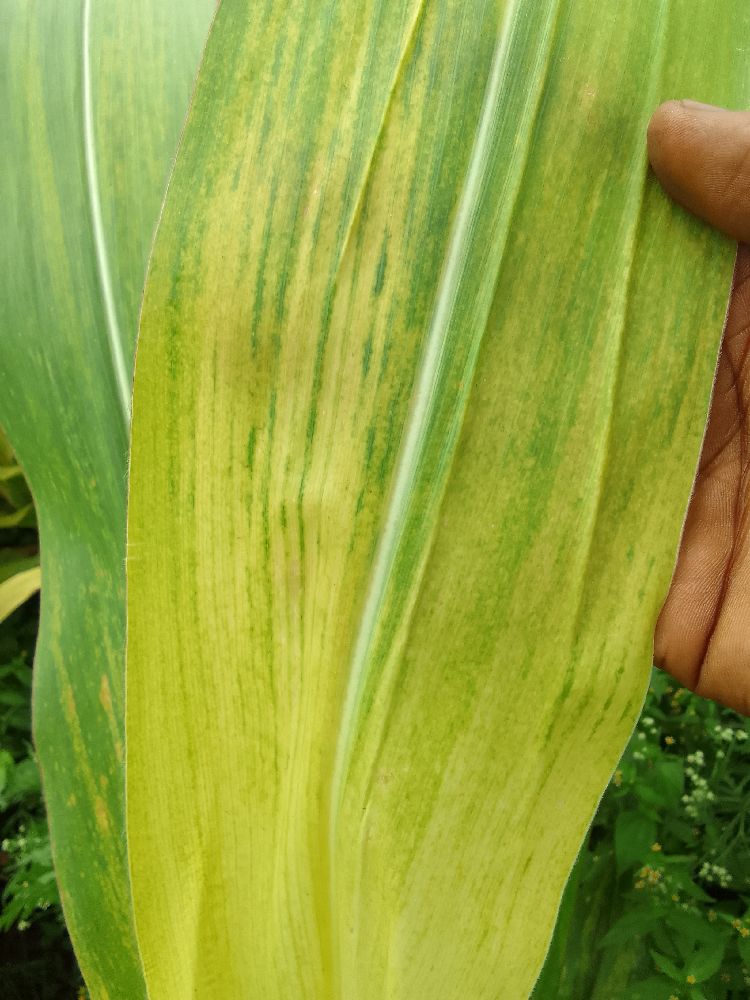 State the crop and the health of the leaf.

maize, maize lethal necrosis
